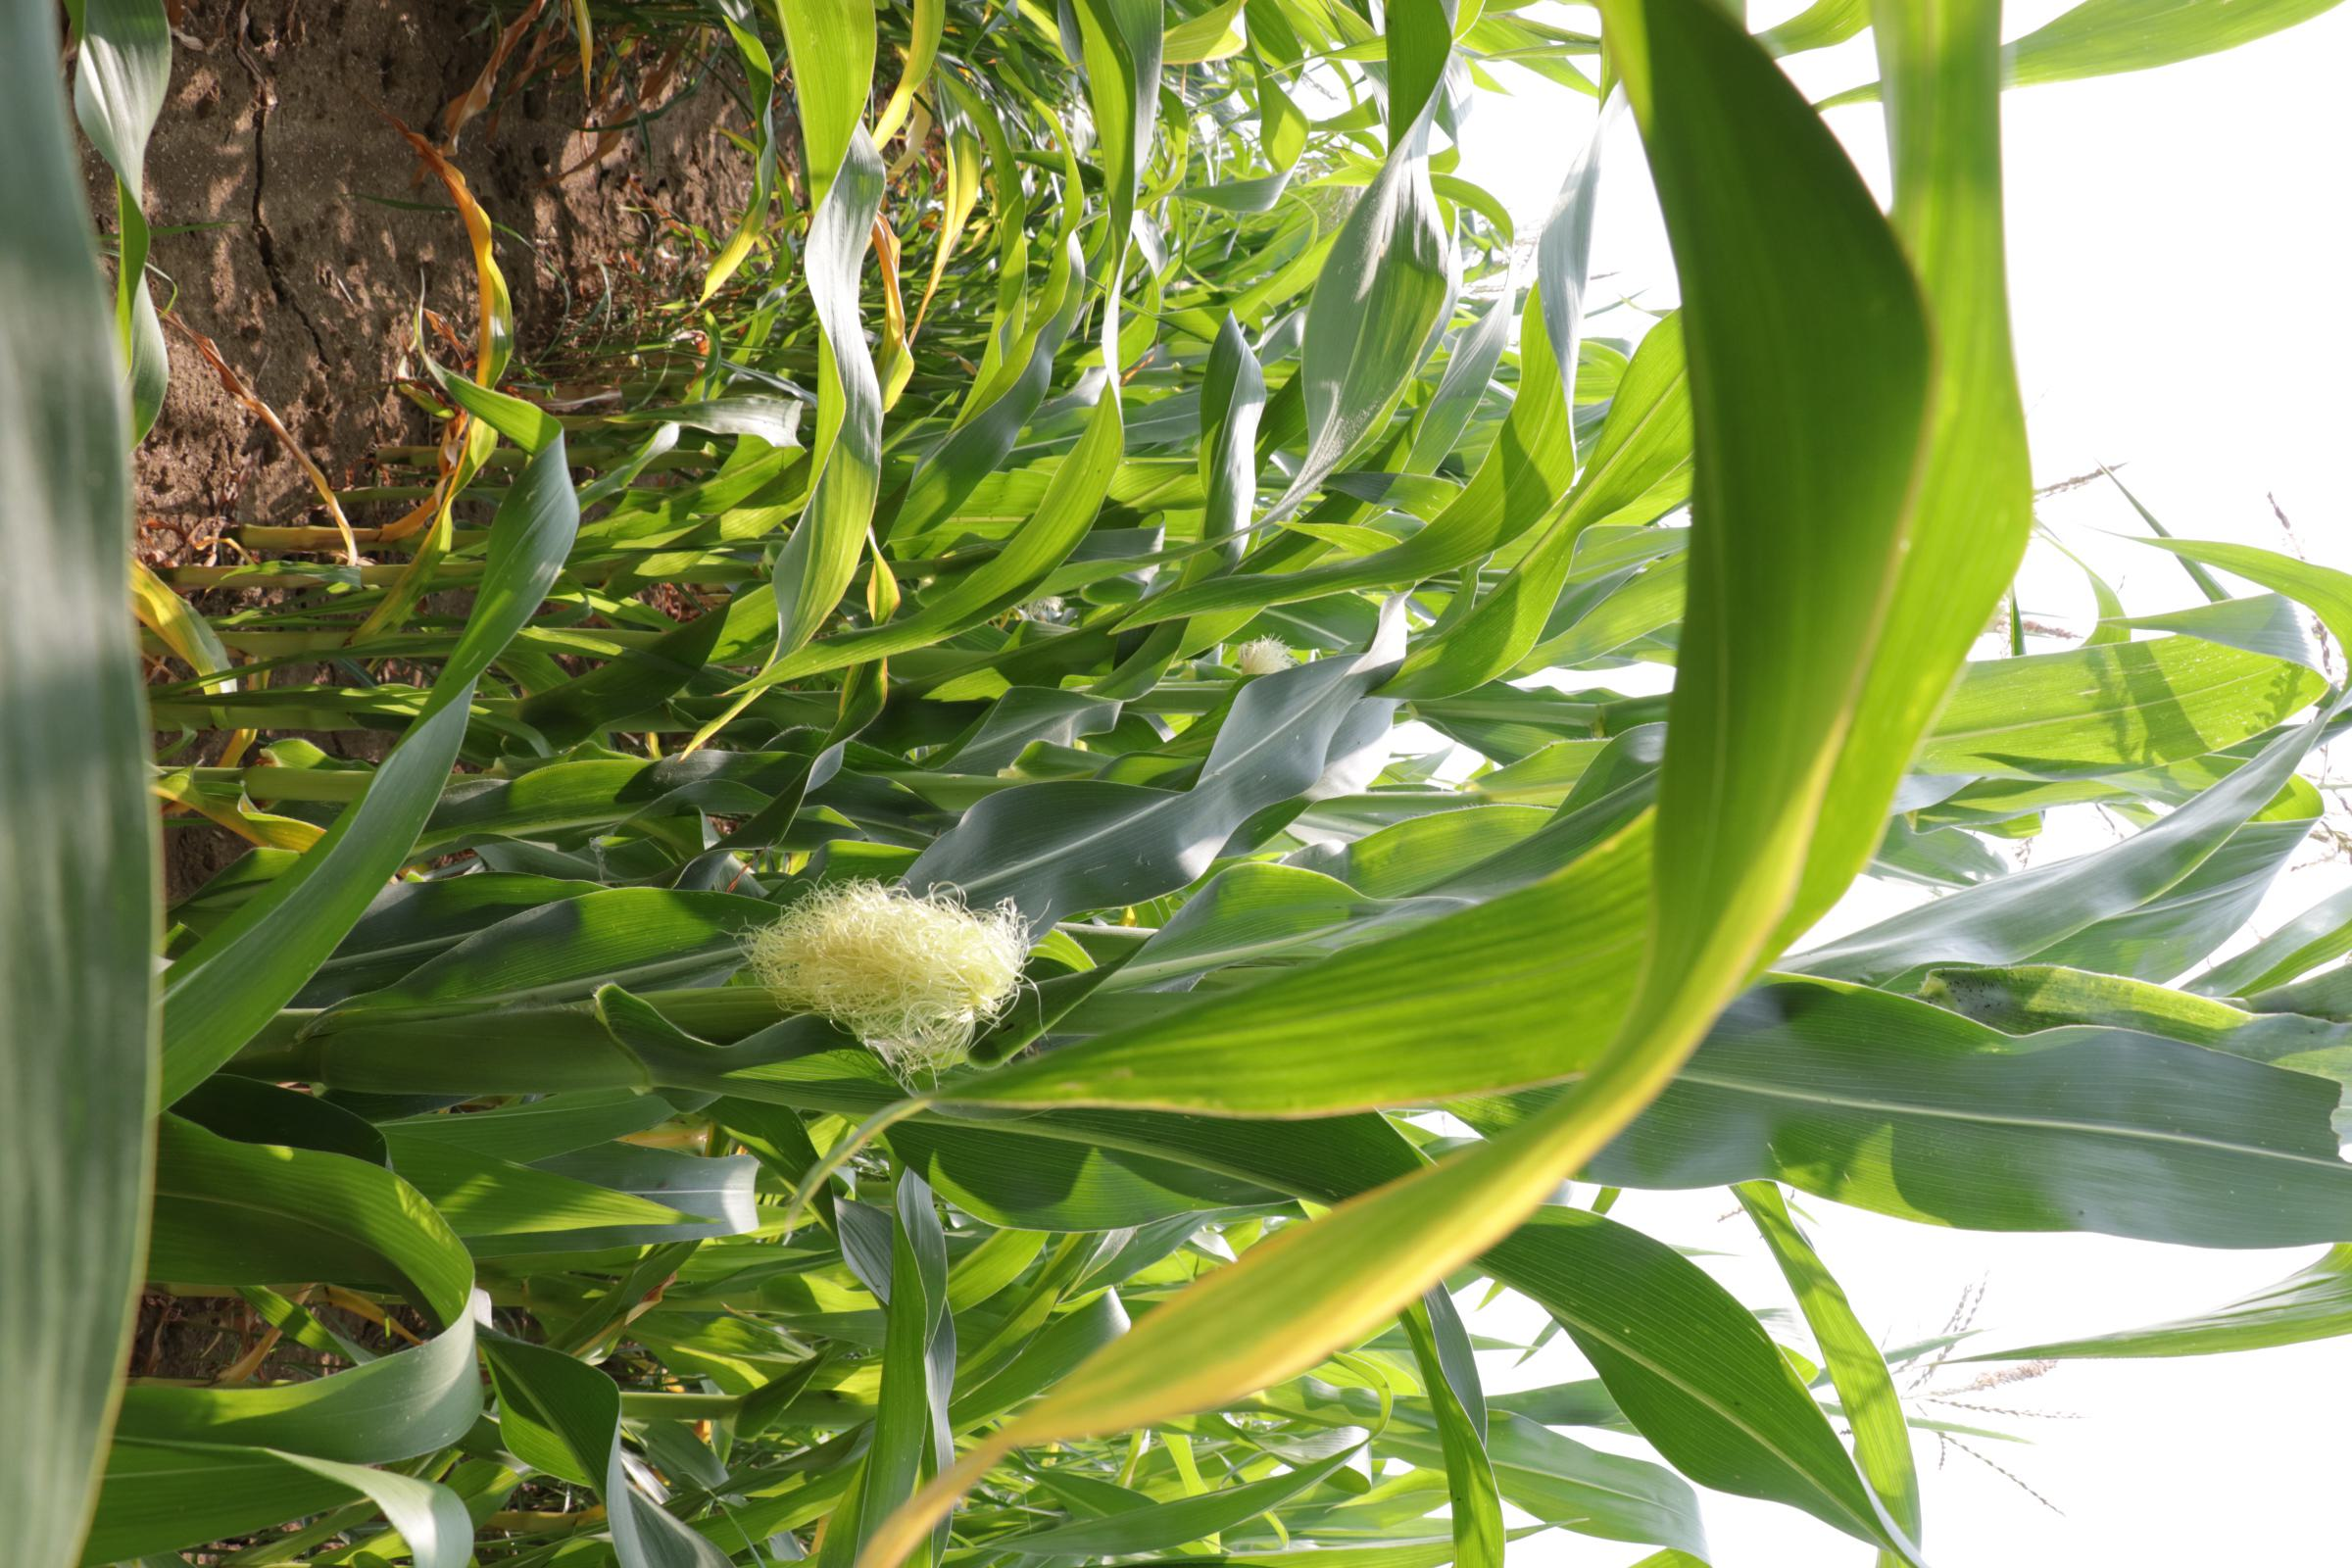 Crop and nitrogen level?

maize, no added nitrogen
